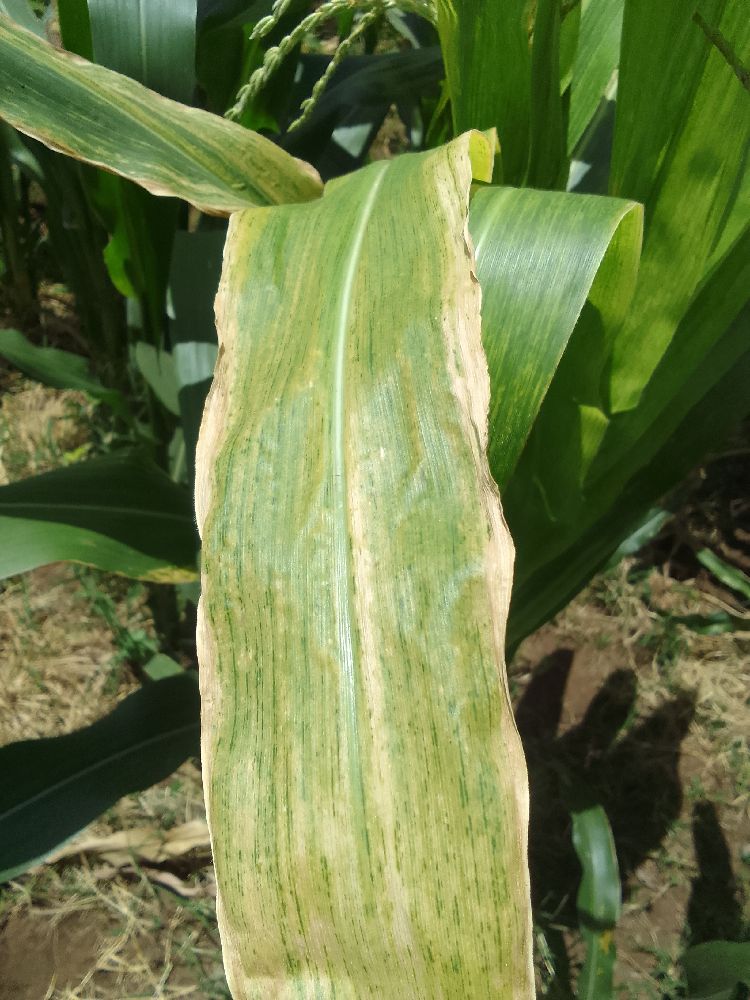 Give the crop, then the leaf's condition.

maize, maize lethal necrosis
